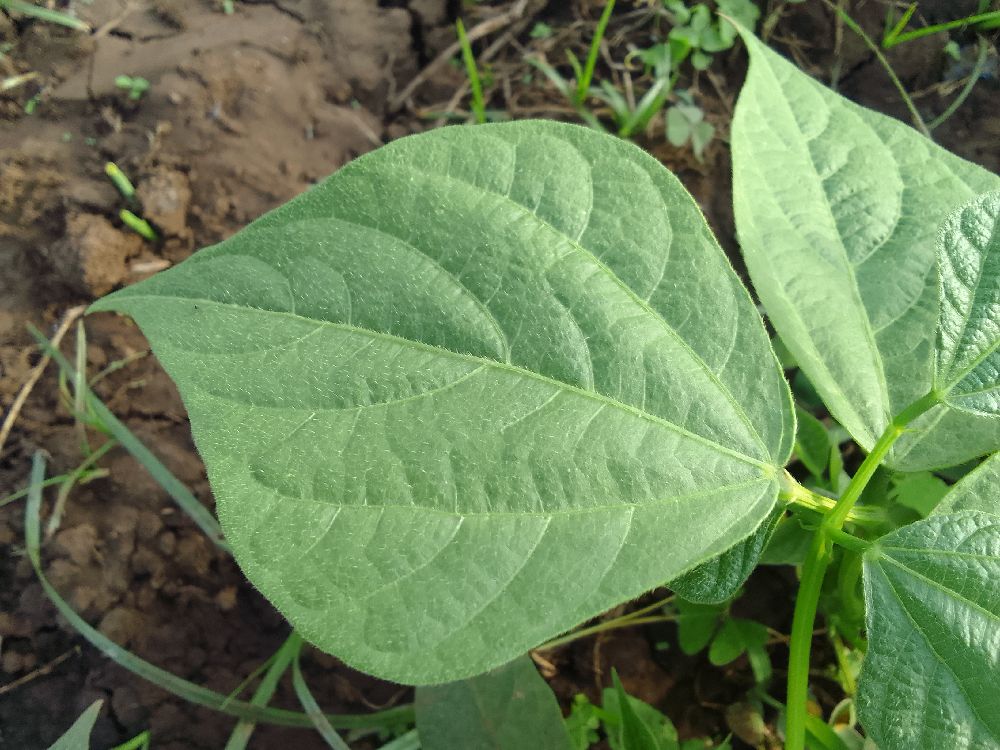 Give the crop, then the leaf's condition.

common bean, healthy
